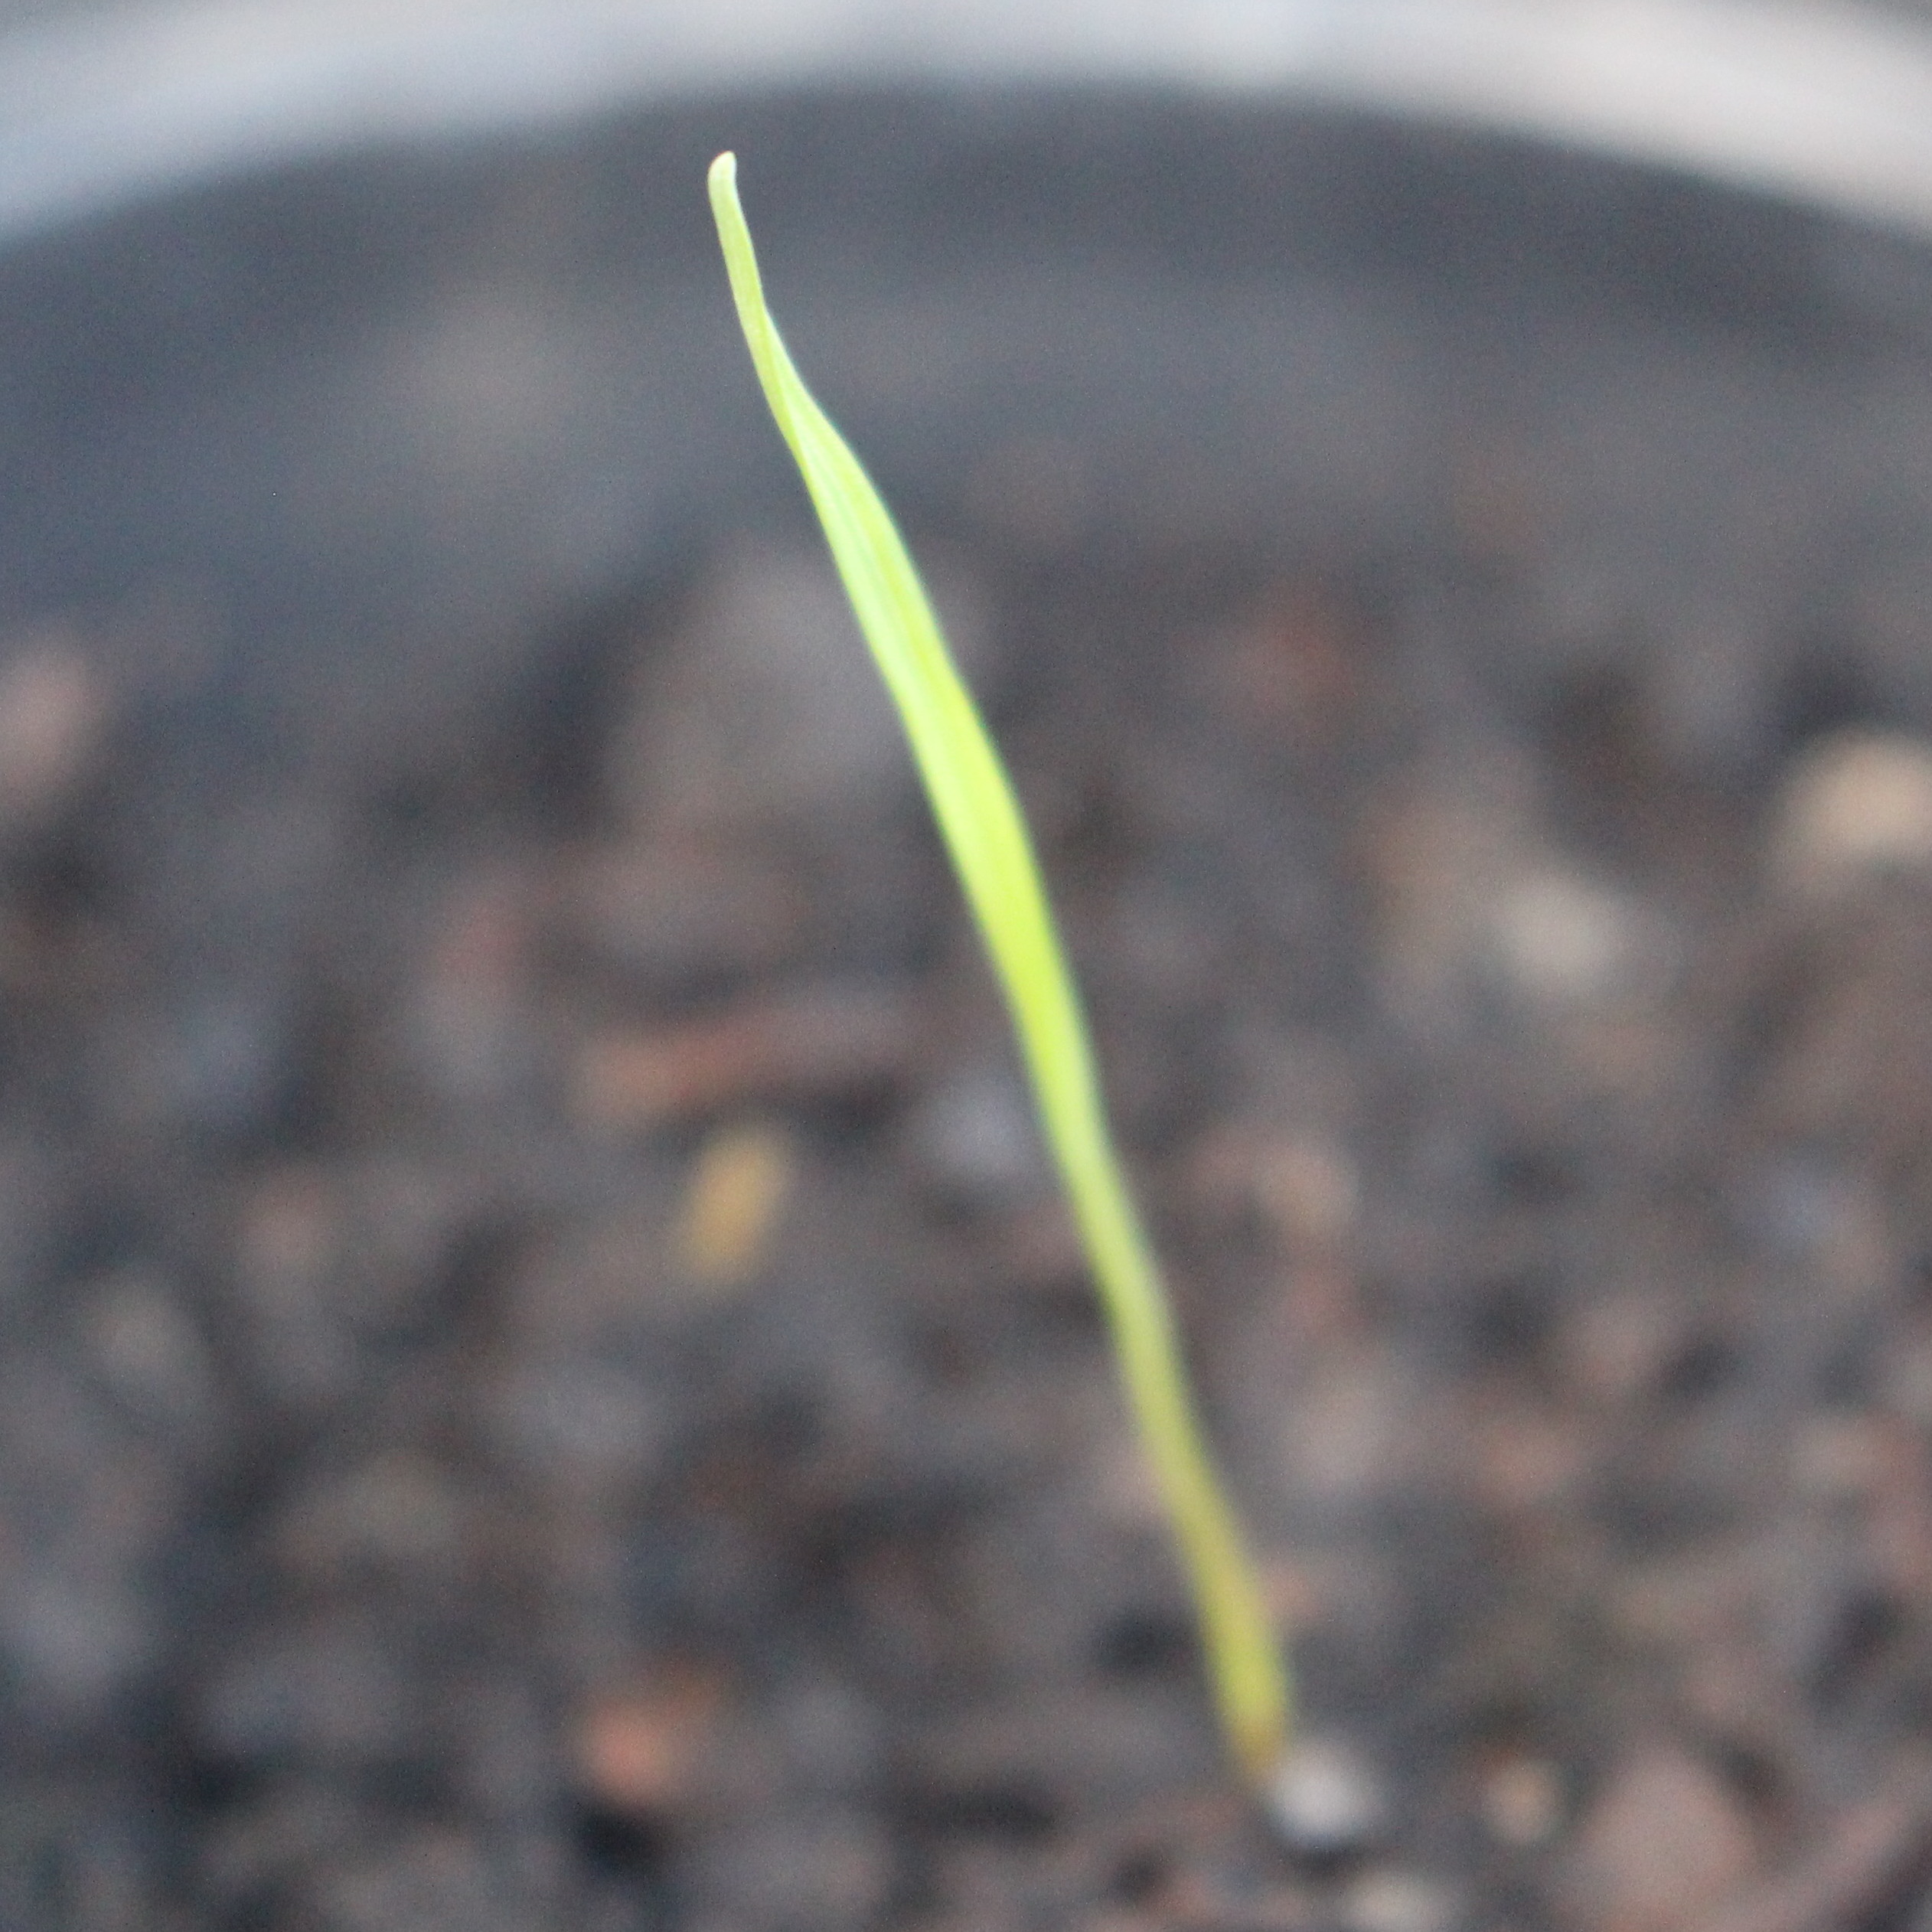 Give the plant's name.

Lolium multiflorum
